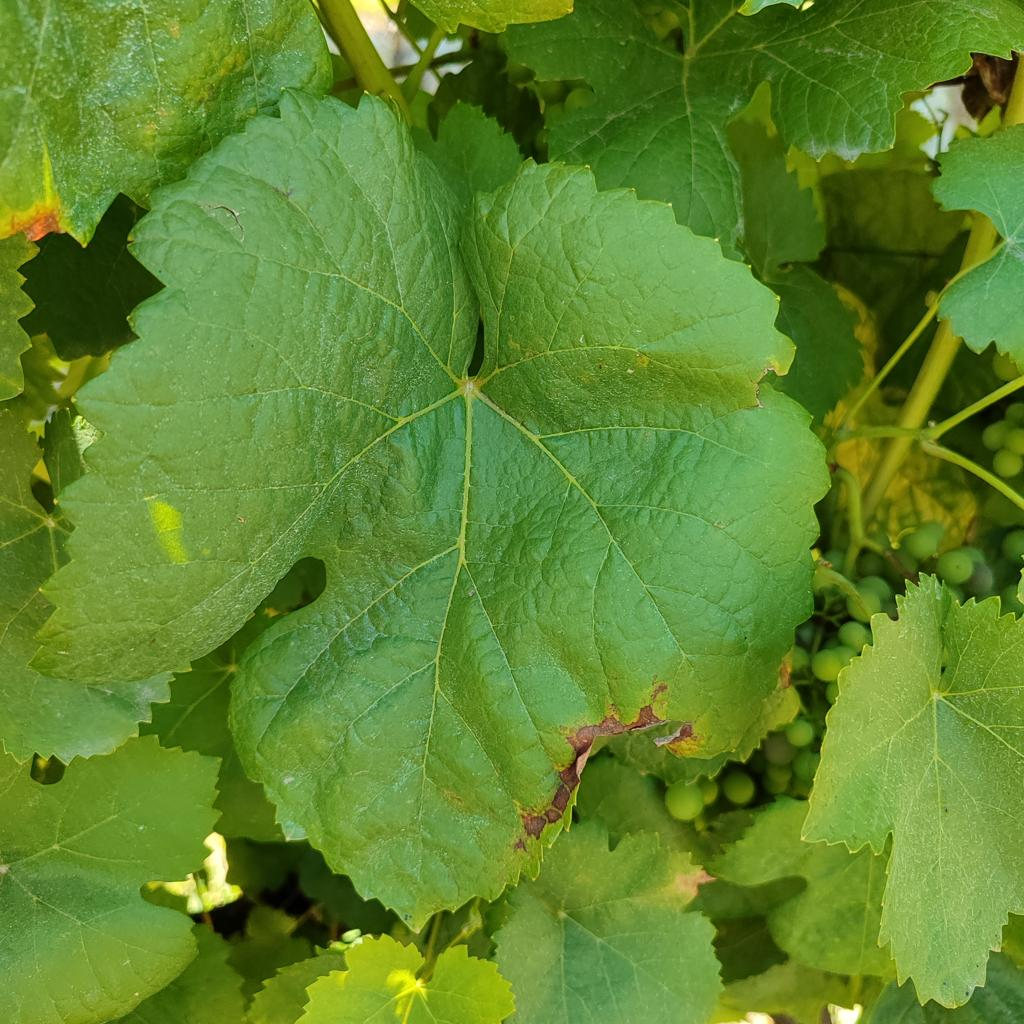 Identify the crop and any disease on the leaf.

grapevine, downy mildew
